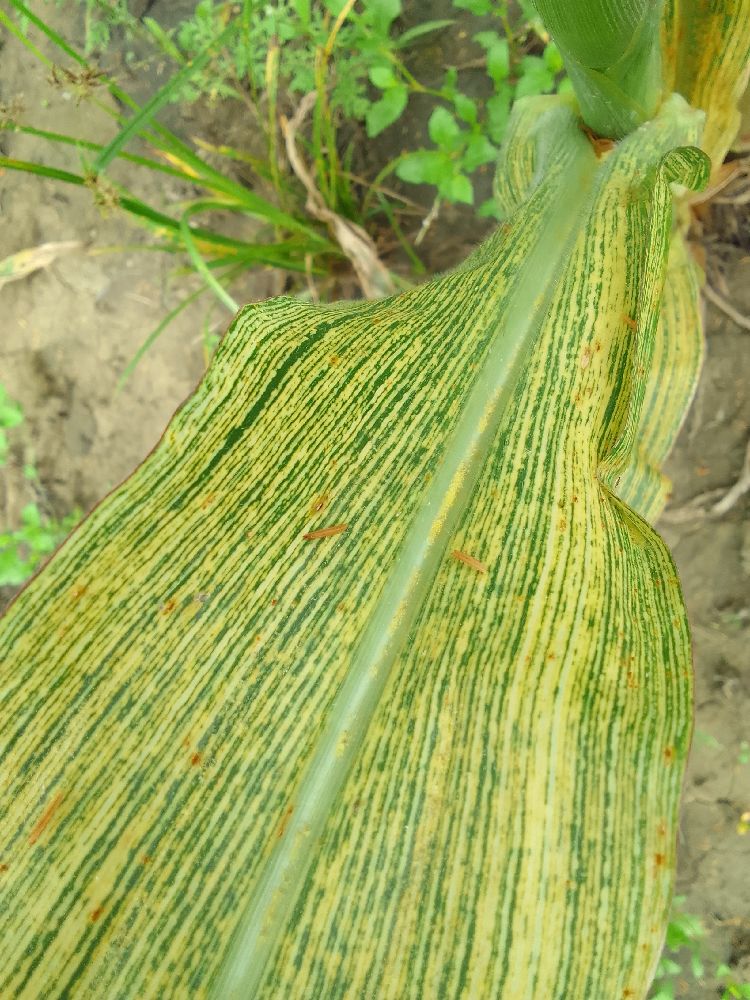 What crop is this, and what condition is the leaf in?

maize, maize streak virus
